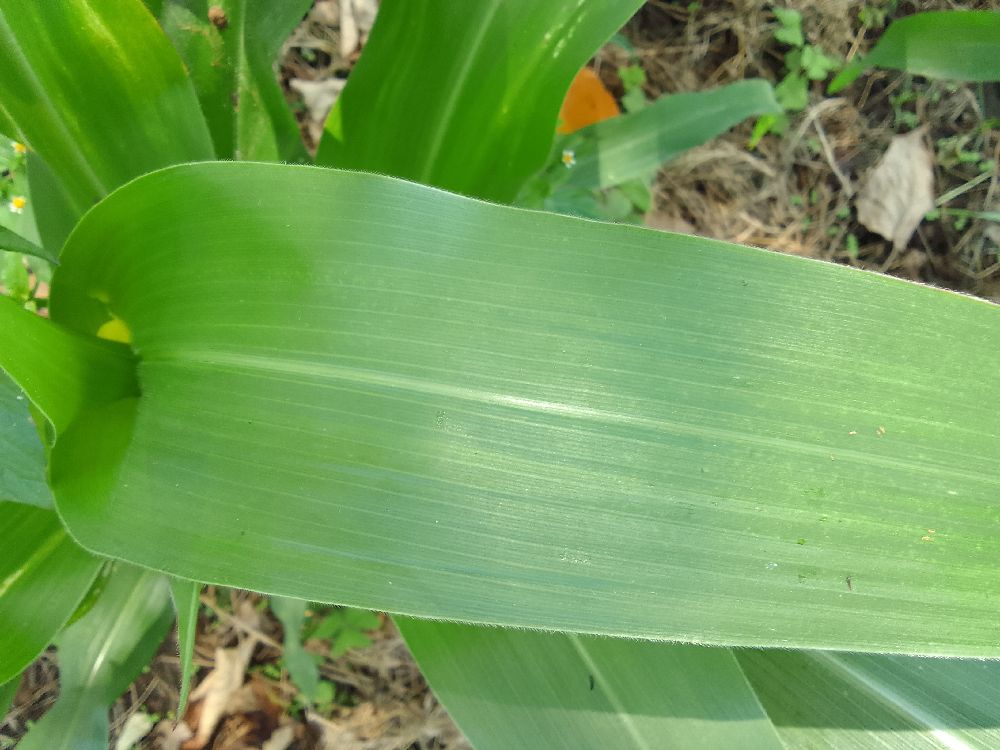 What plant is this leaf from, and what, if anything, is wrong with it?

maize, healthy
